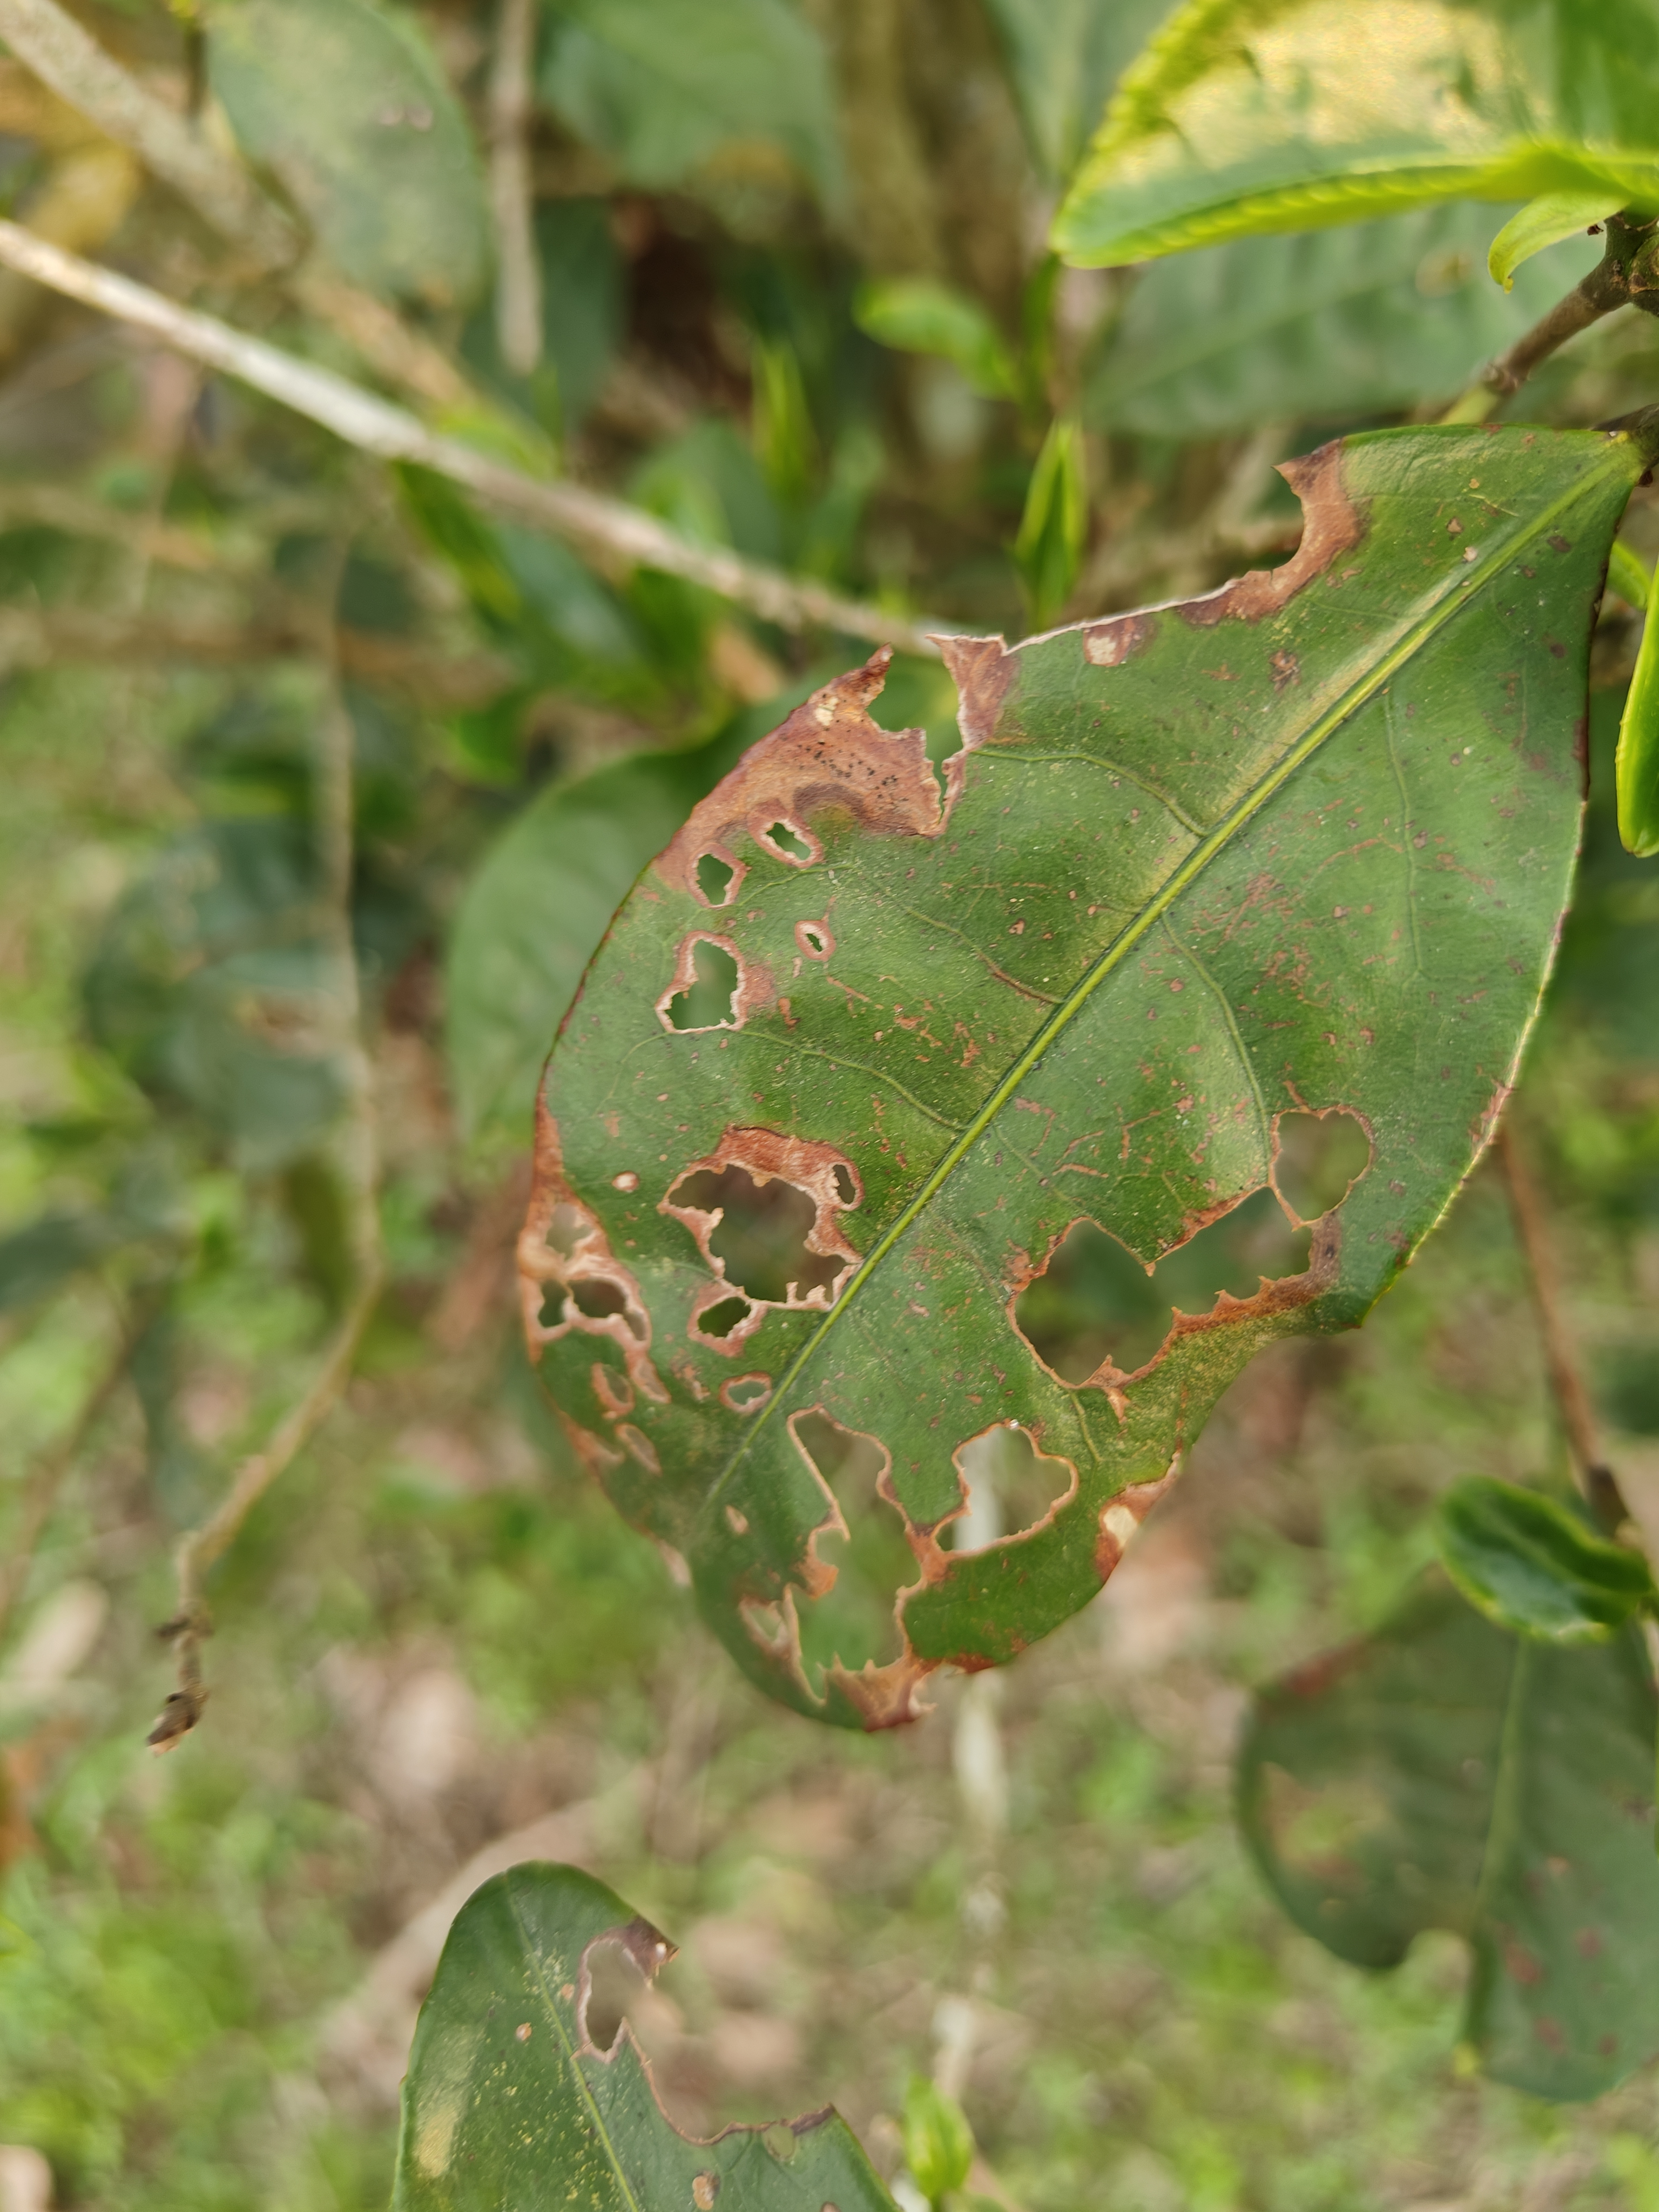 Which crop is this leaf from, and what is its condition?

tea, blight
